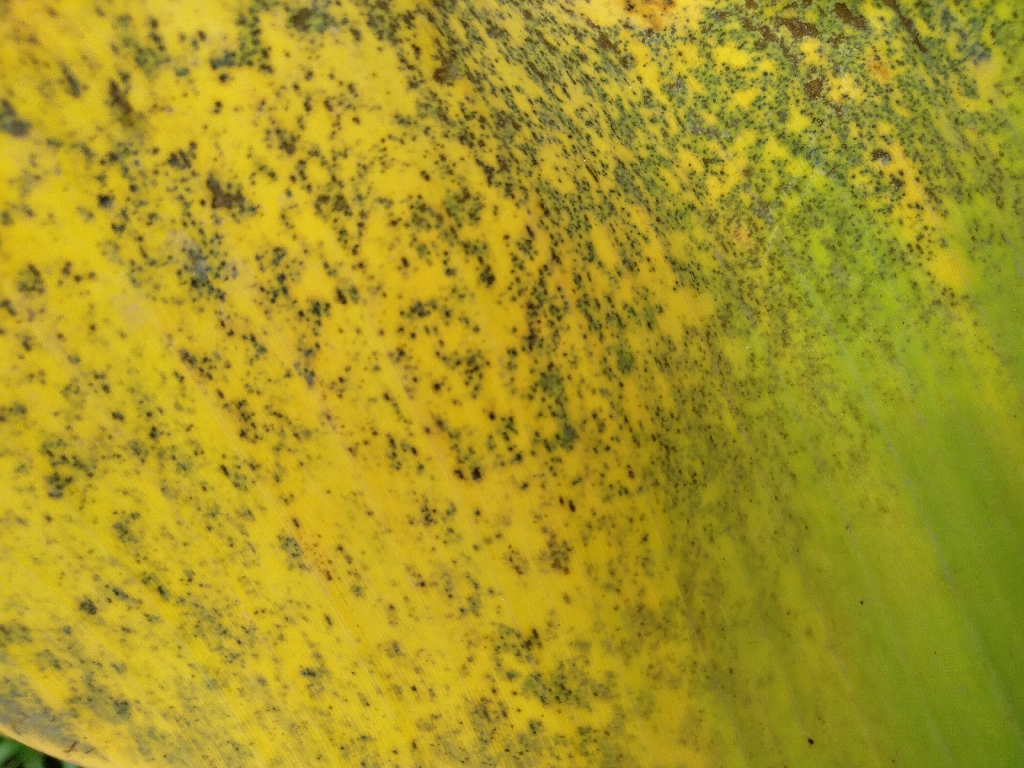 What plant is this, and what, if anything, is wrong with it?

banana, black sigatoka
